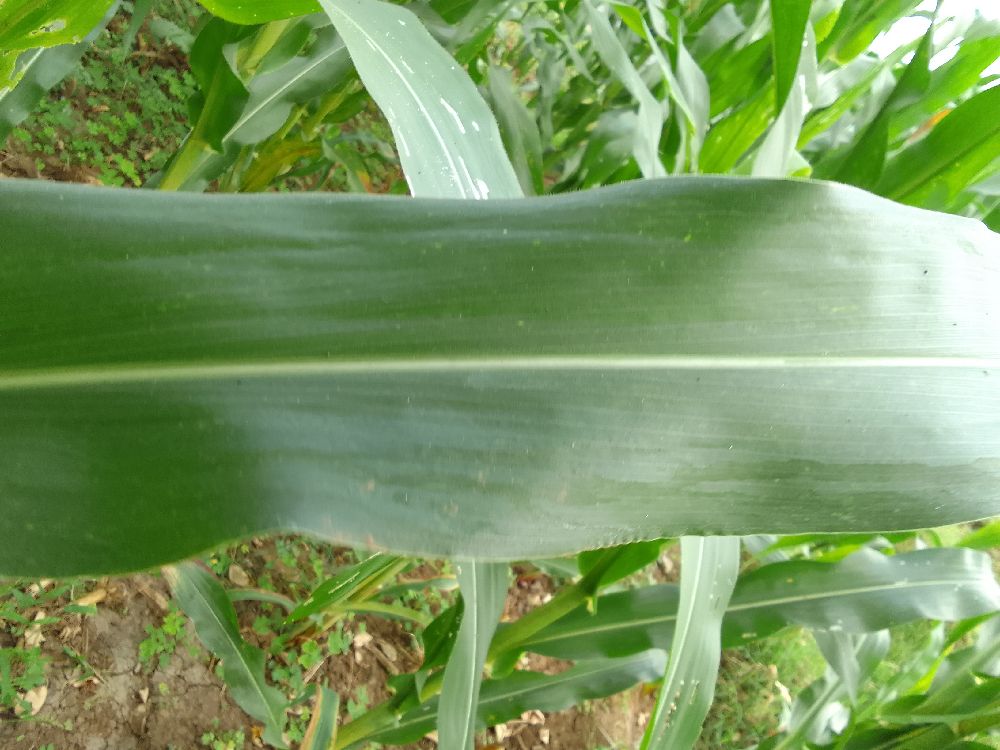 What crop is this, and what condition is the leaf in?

maize, healthy
